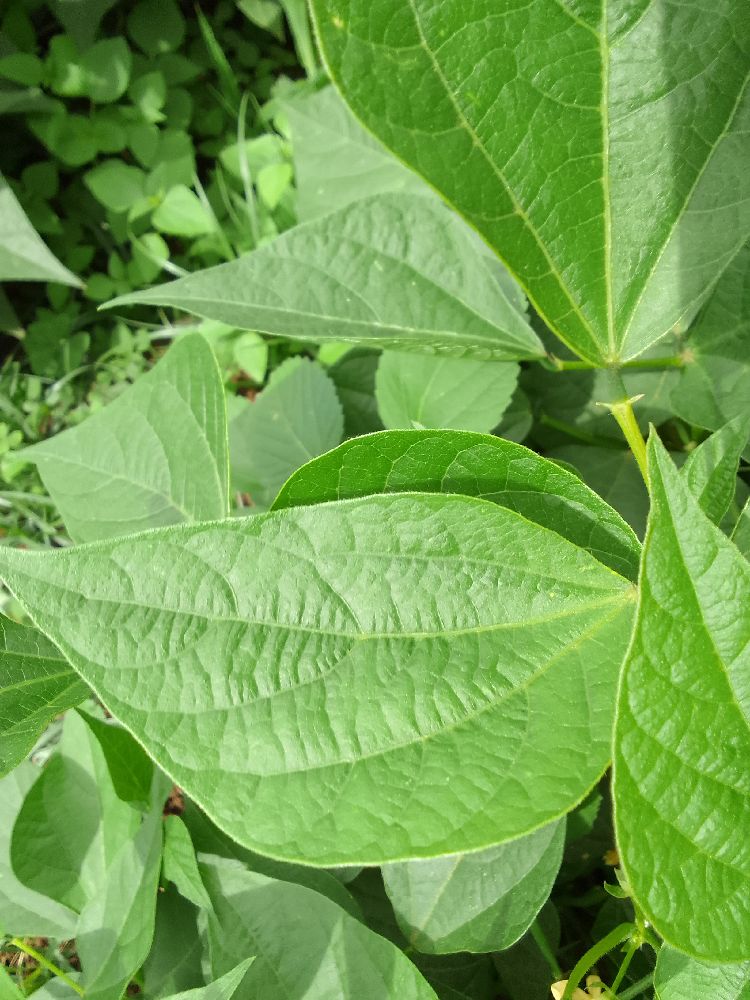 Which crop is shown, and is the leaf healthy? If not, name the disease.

common bean, healthy
